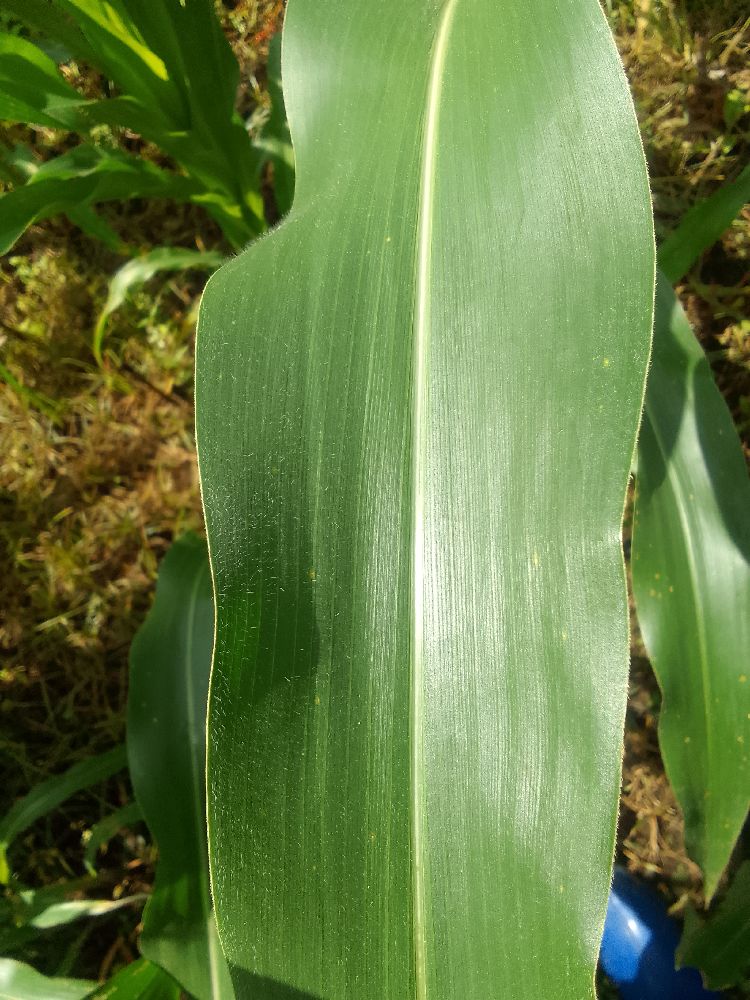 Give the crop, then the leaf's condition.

maize, healthy
